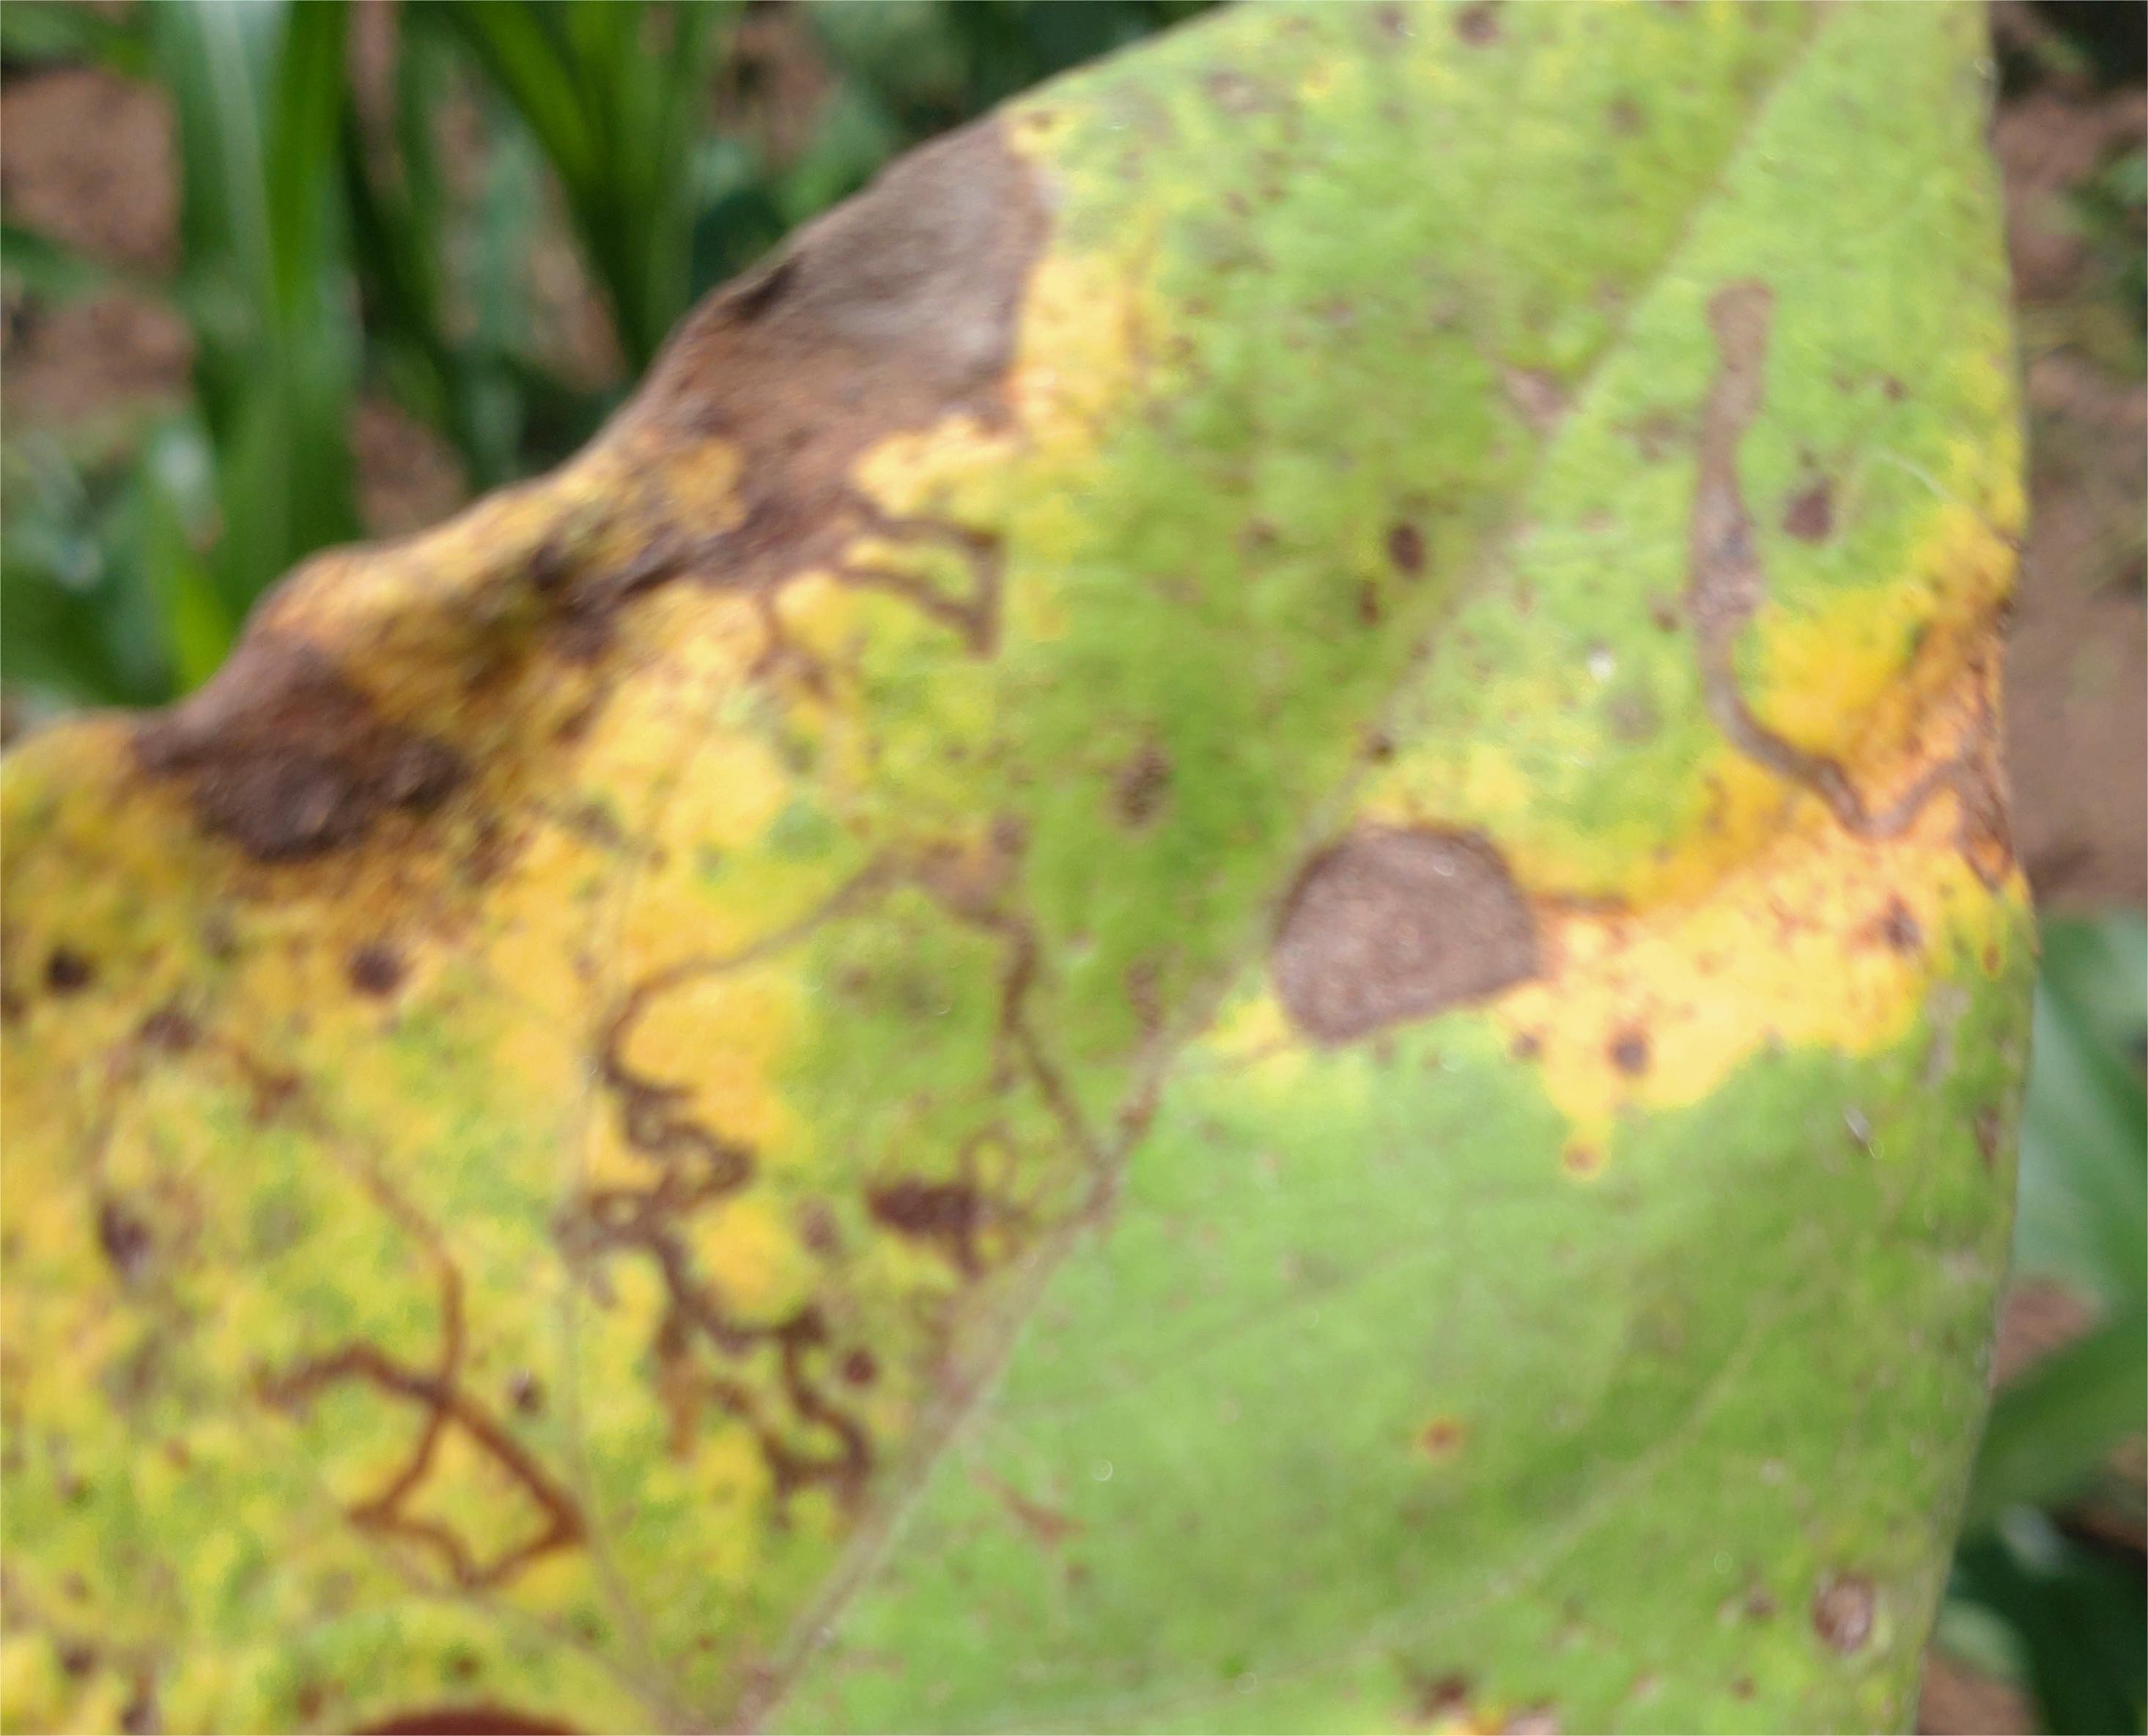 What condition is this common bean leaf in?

anthracnose
